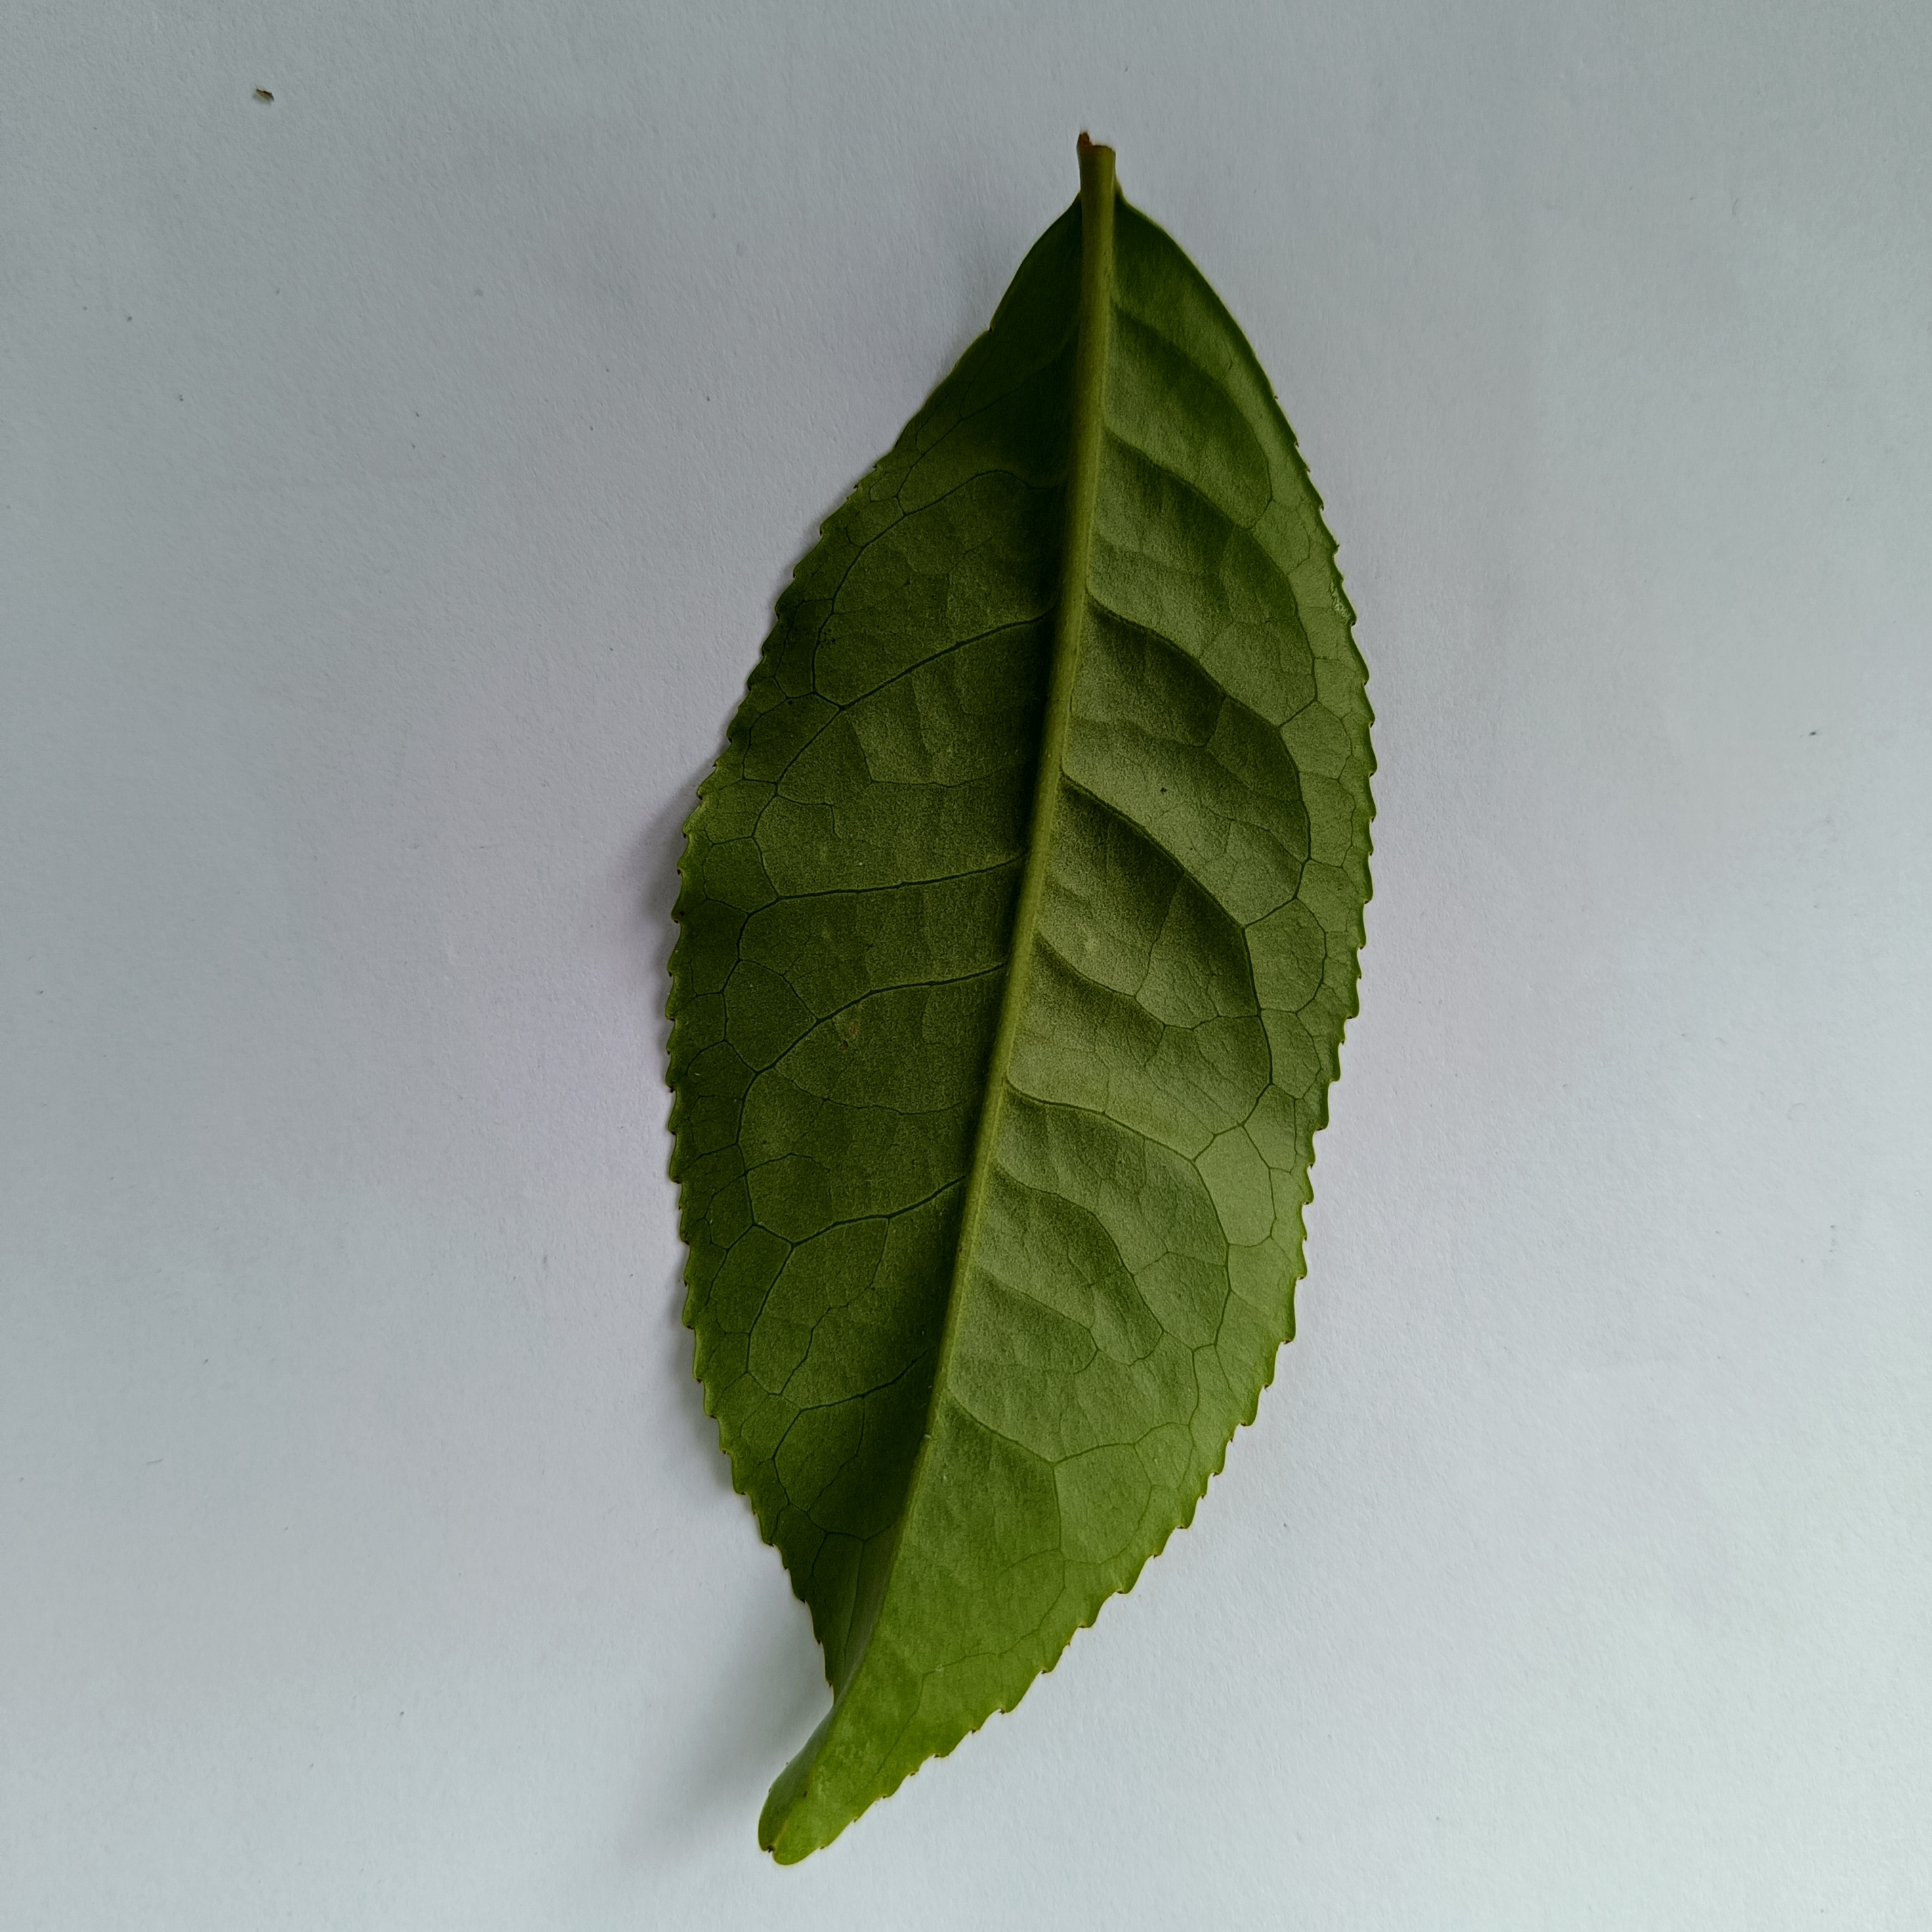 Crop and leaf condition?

tea, healthy
